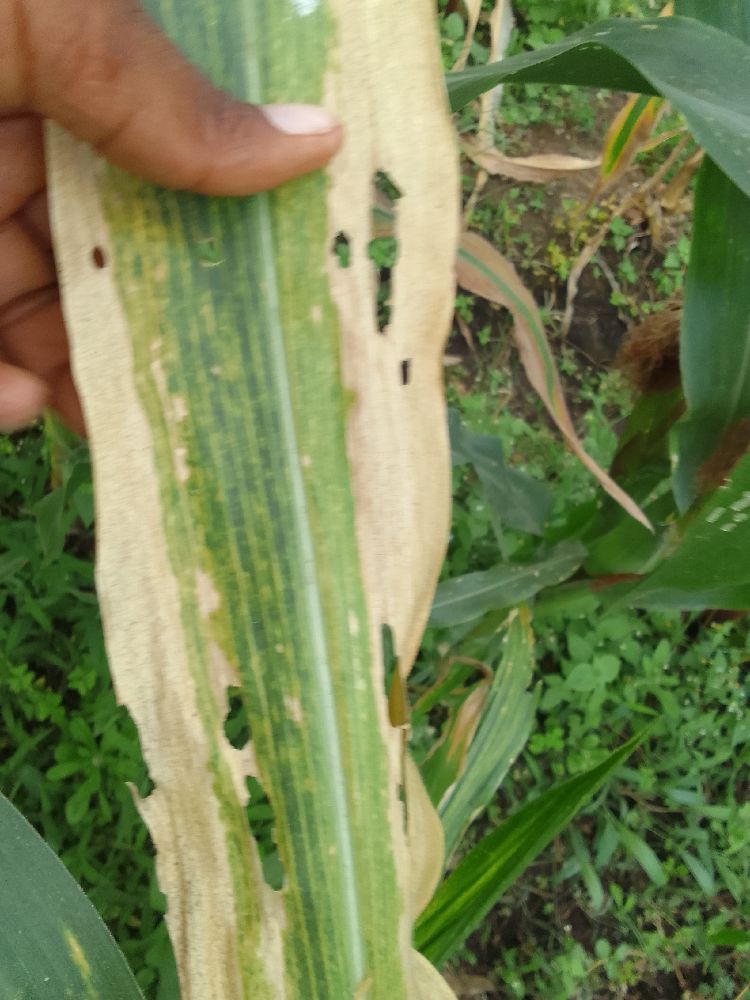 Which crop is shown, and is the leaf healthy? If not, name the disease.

maize, maize lethal necrosis
